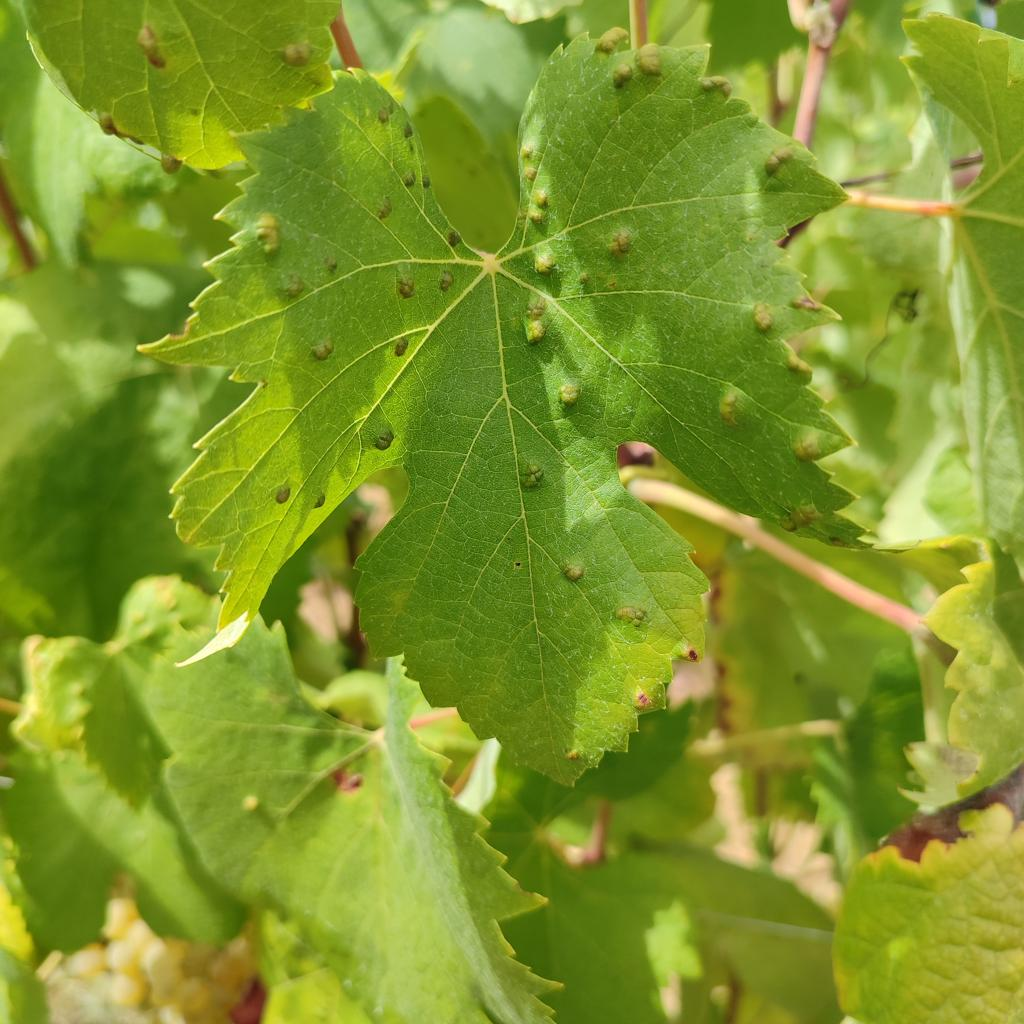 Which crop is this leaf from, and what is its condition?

grapevine, erineum mite
